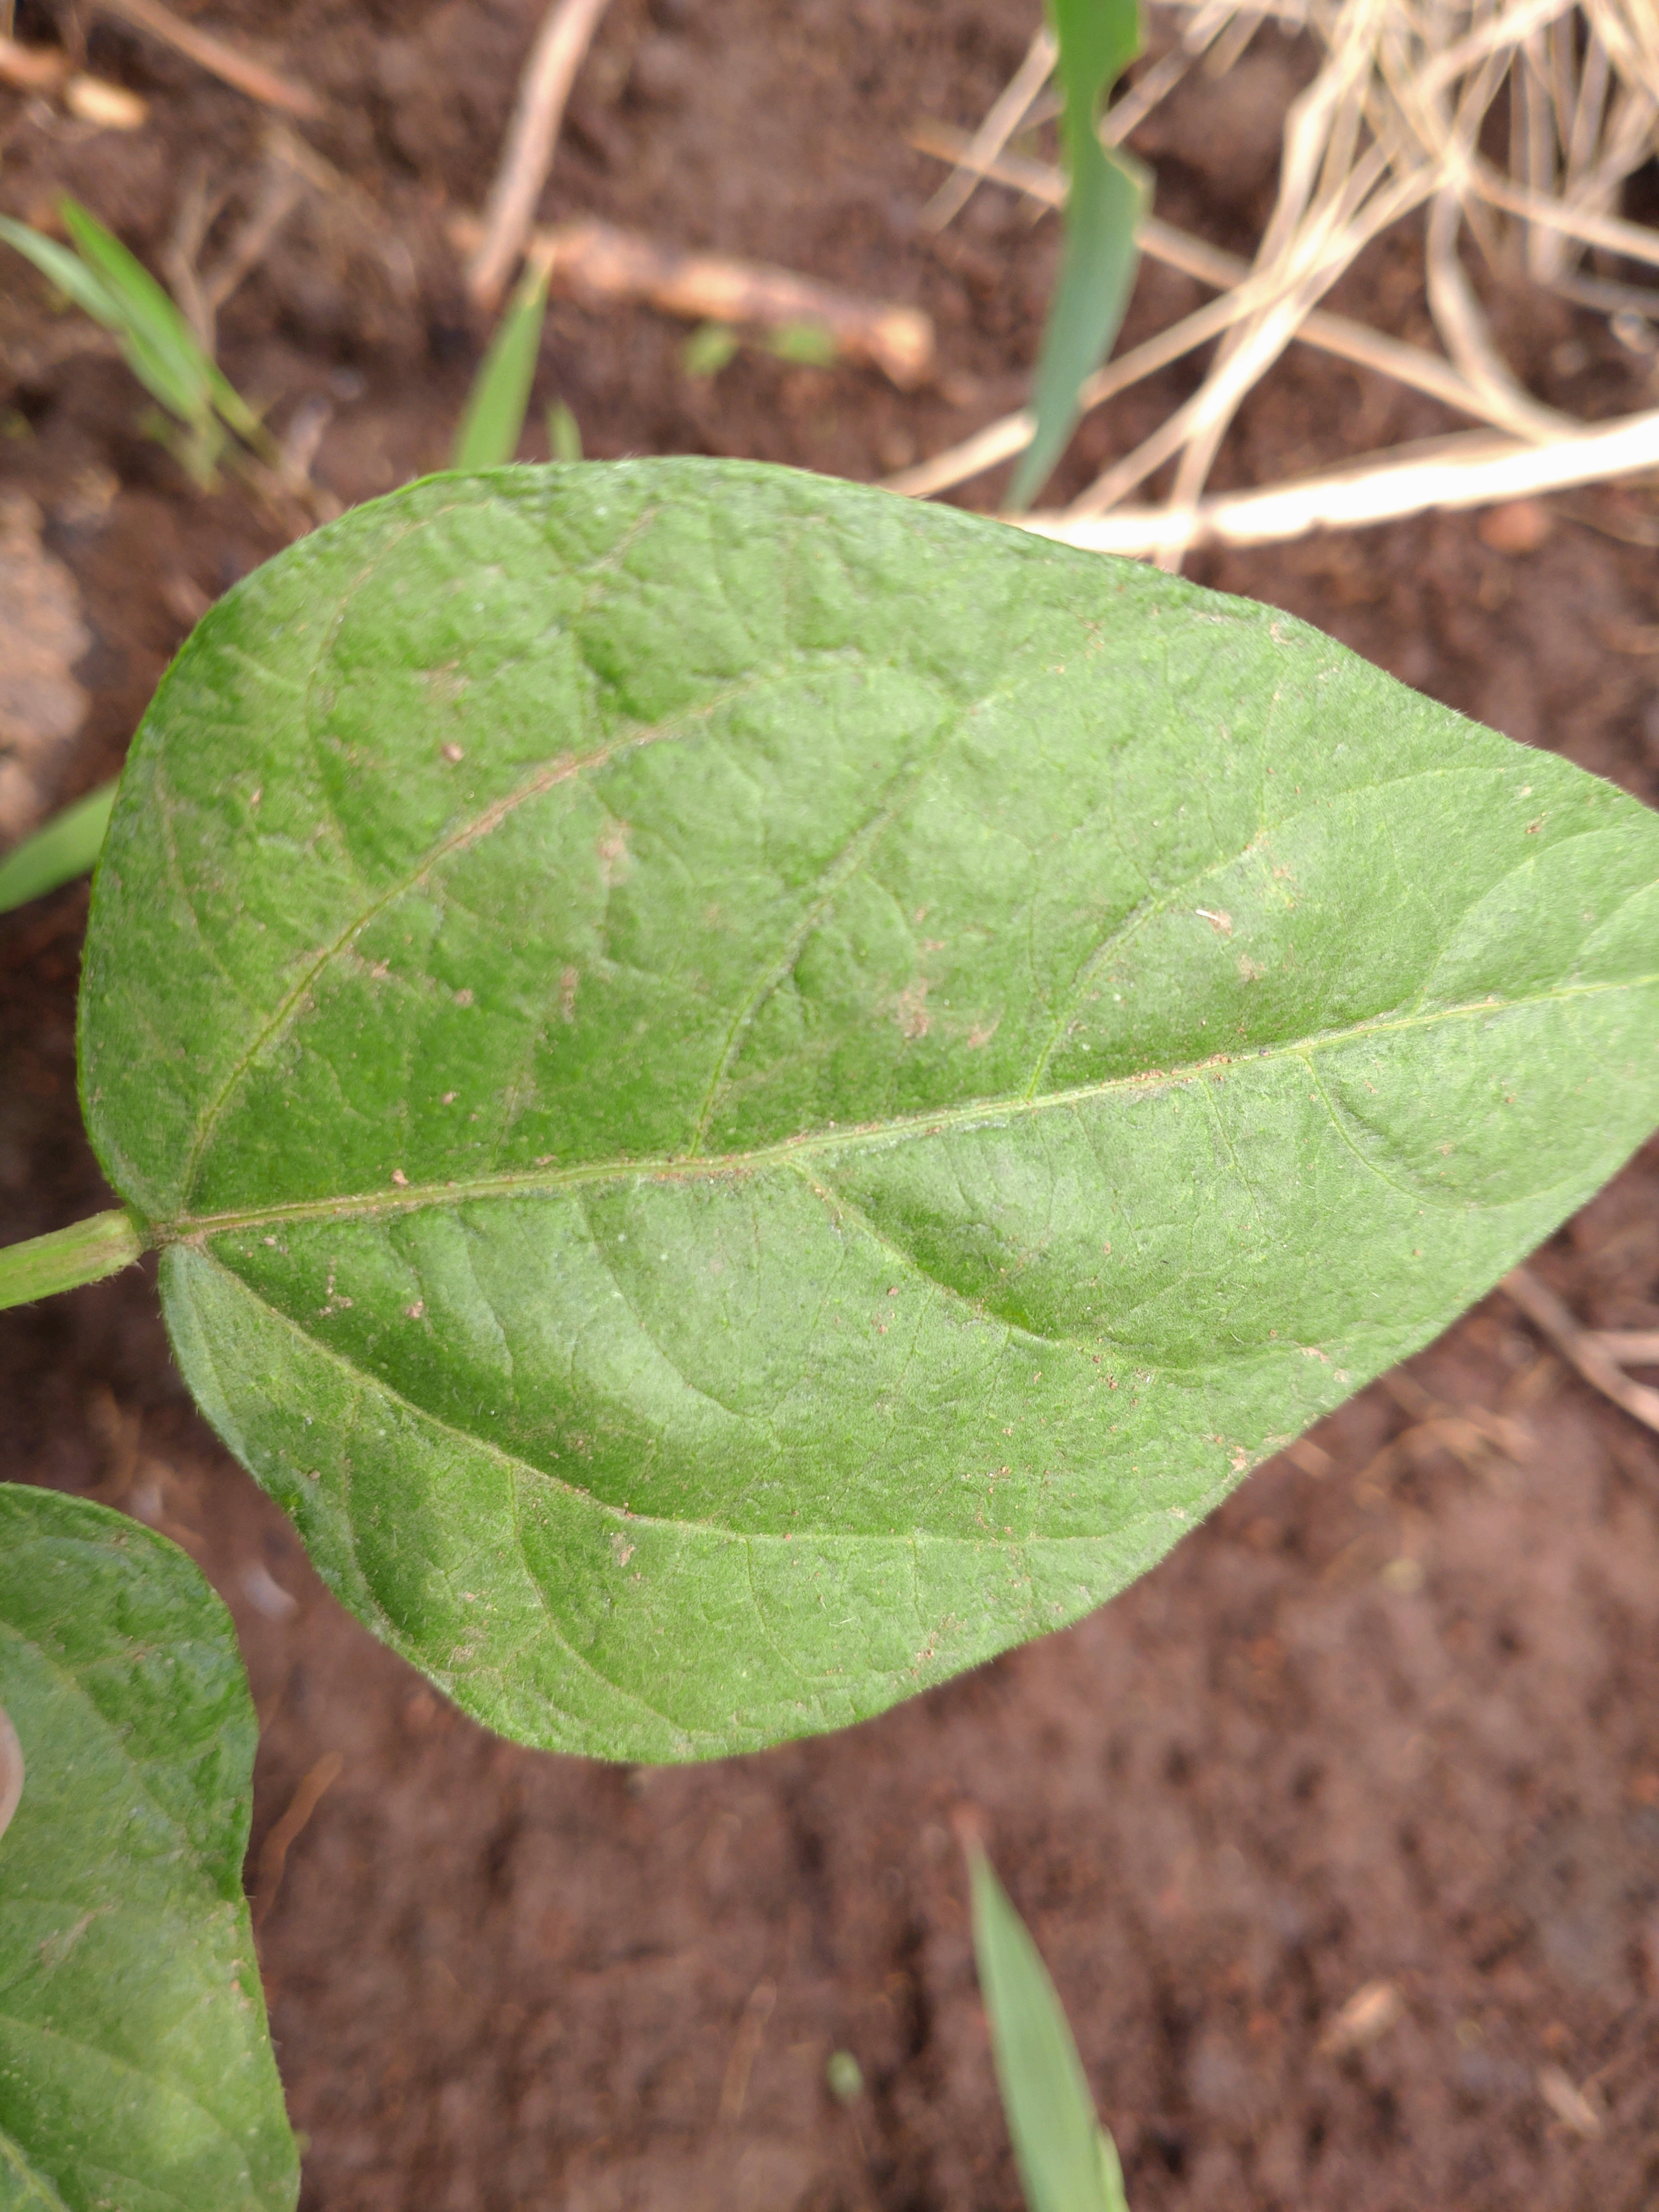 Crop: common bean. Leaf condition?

healthy
